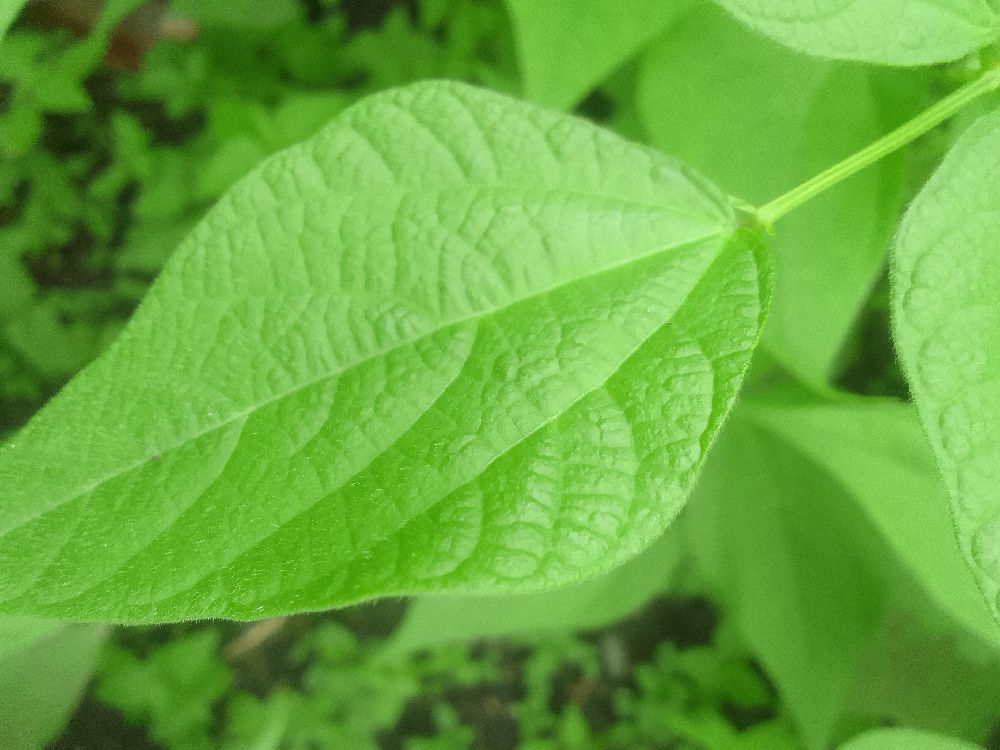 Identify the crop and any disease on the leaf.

common bean, healthy
